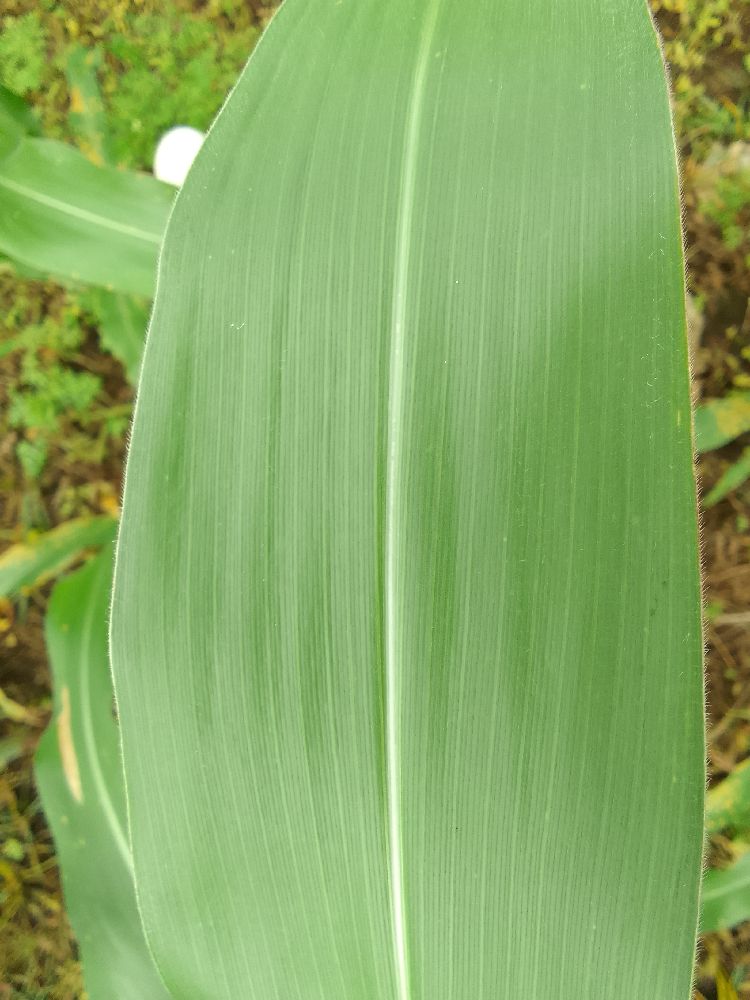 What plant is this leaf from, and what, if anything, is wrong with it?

maize, healthy
